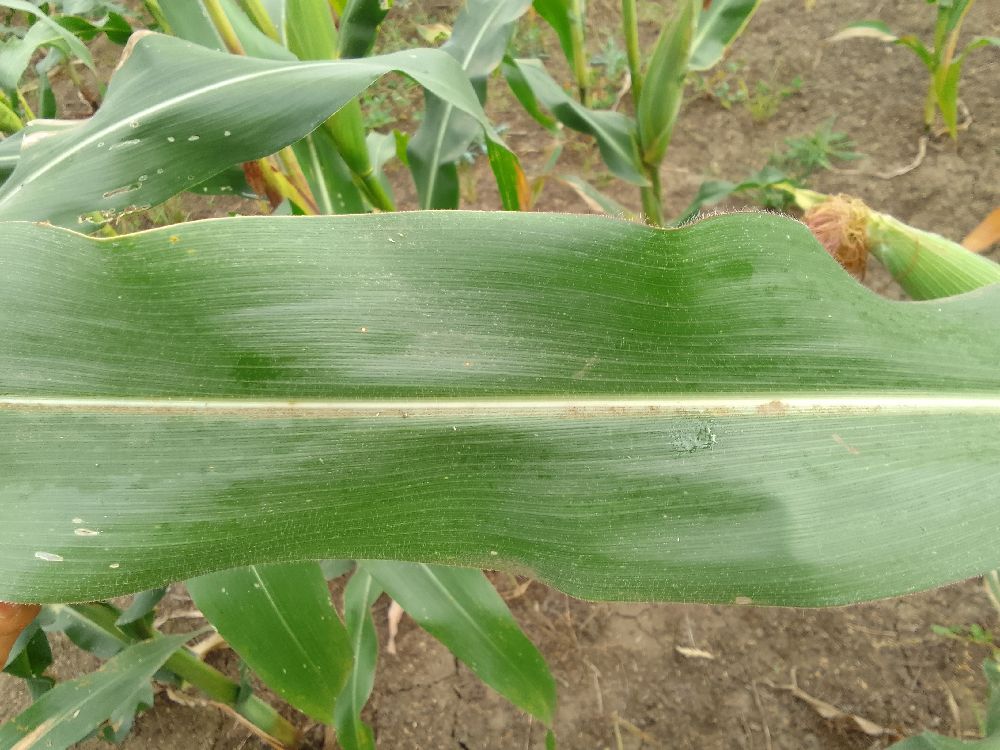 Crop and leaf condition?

maize, healthy
